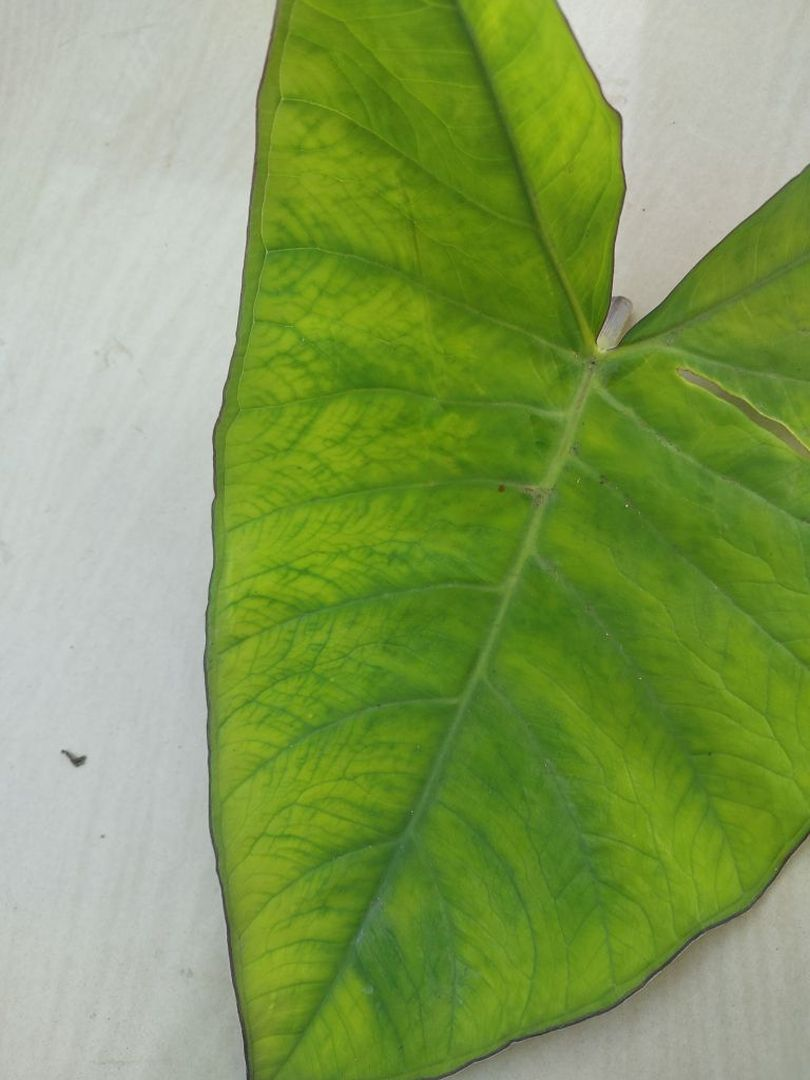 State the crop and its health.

taro, mosaic
